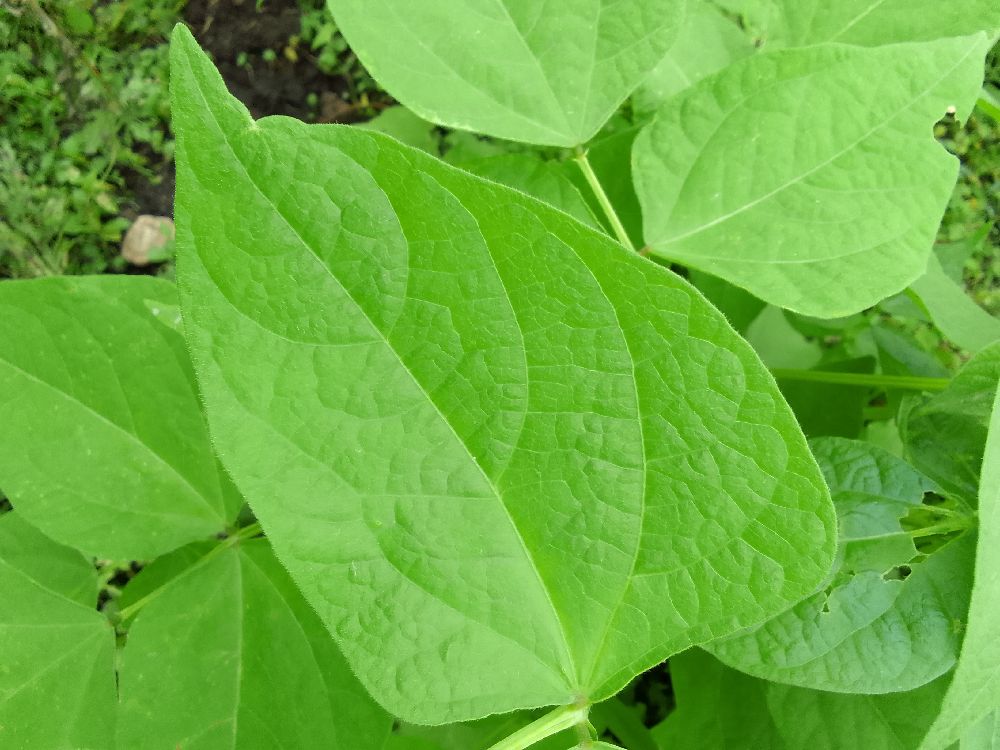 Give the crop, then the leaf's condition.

common bean, healthy
